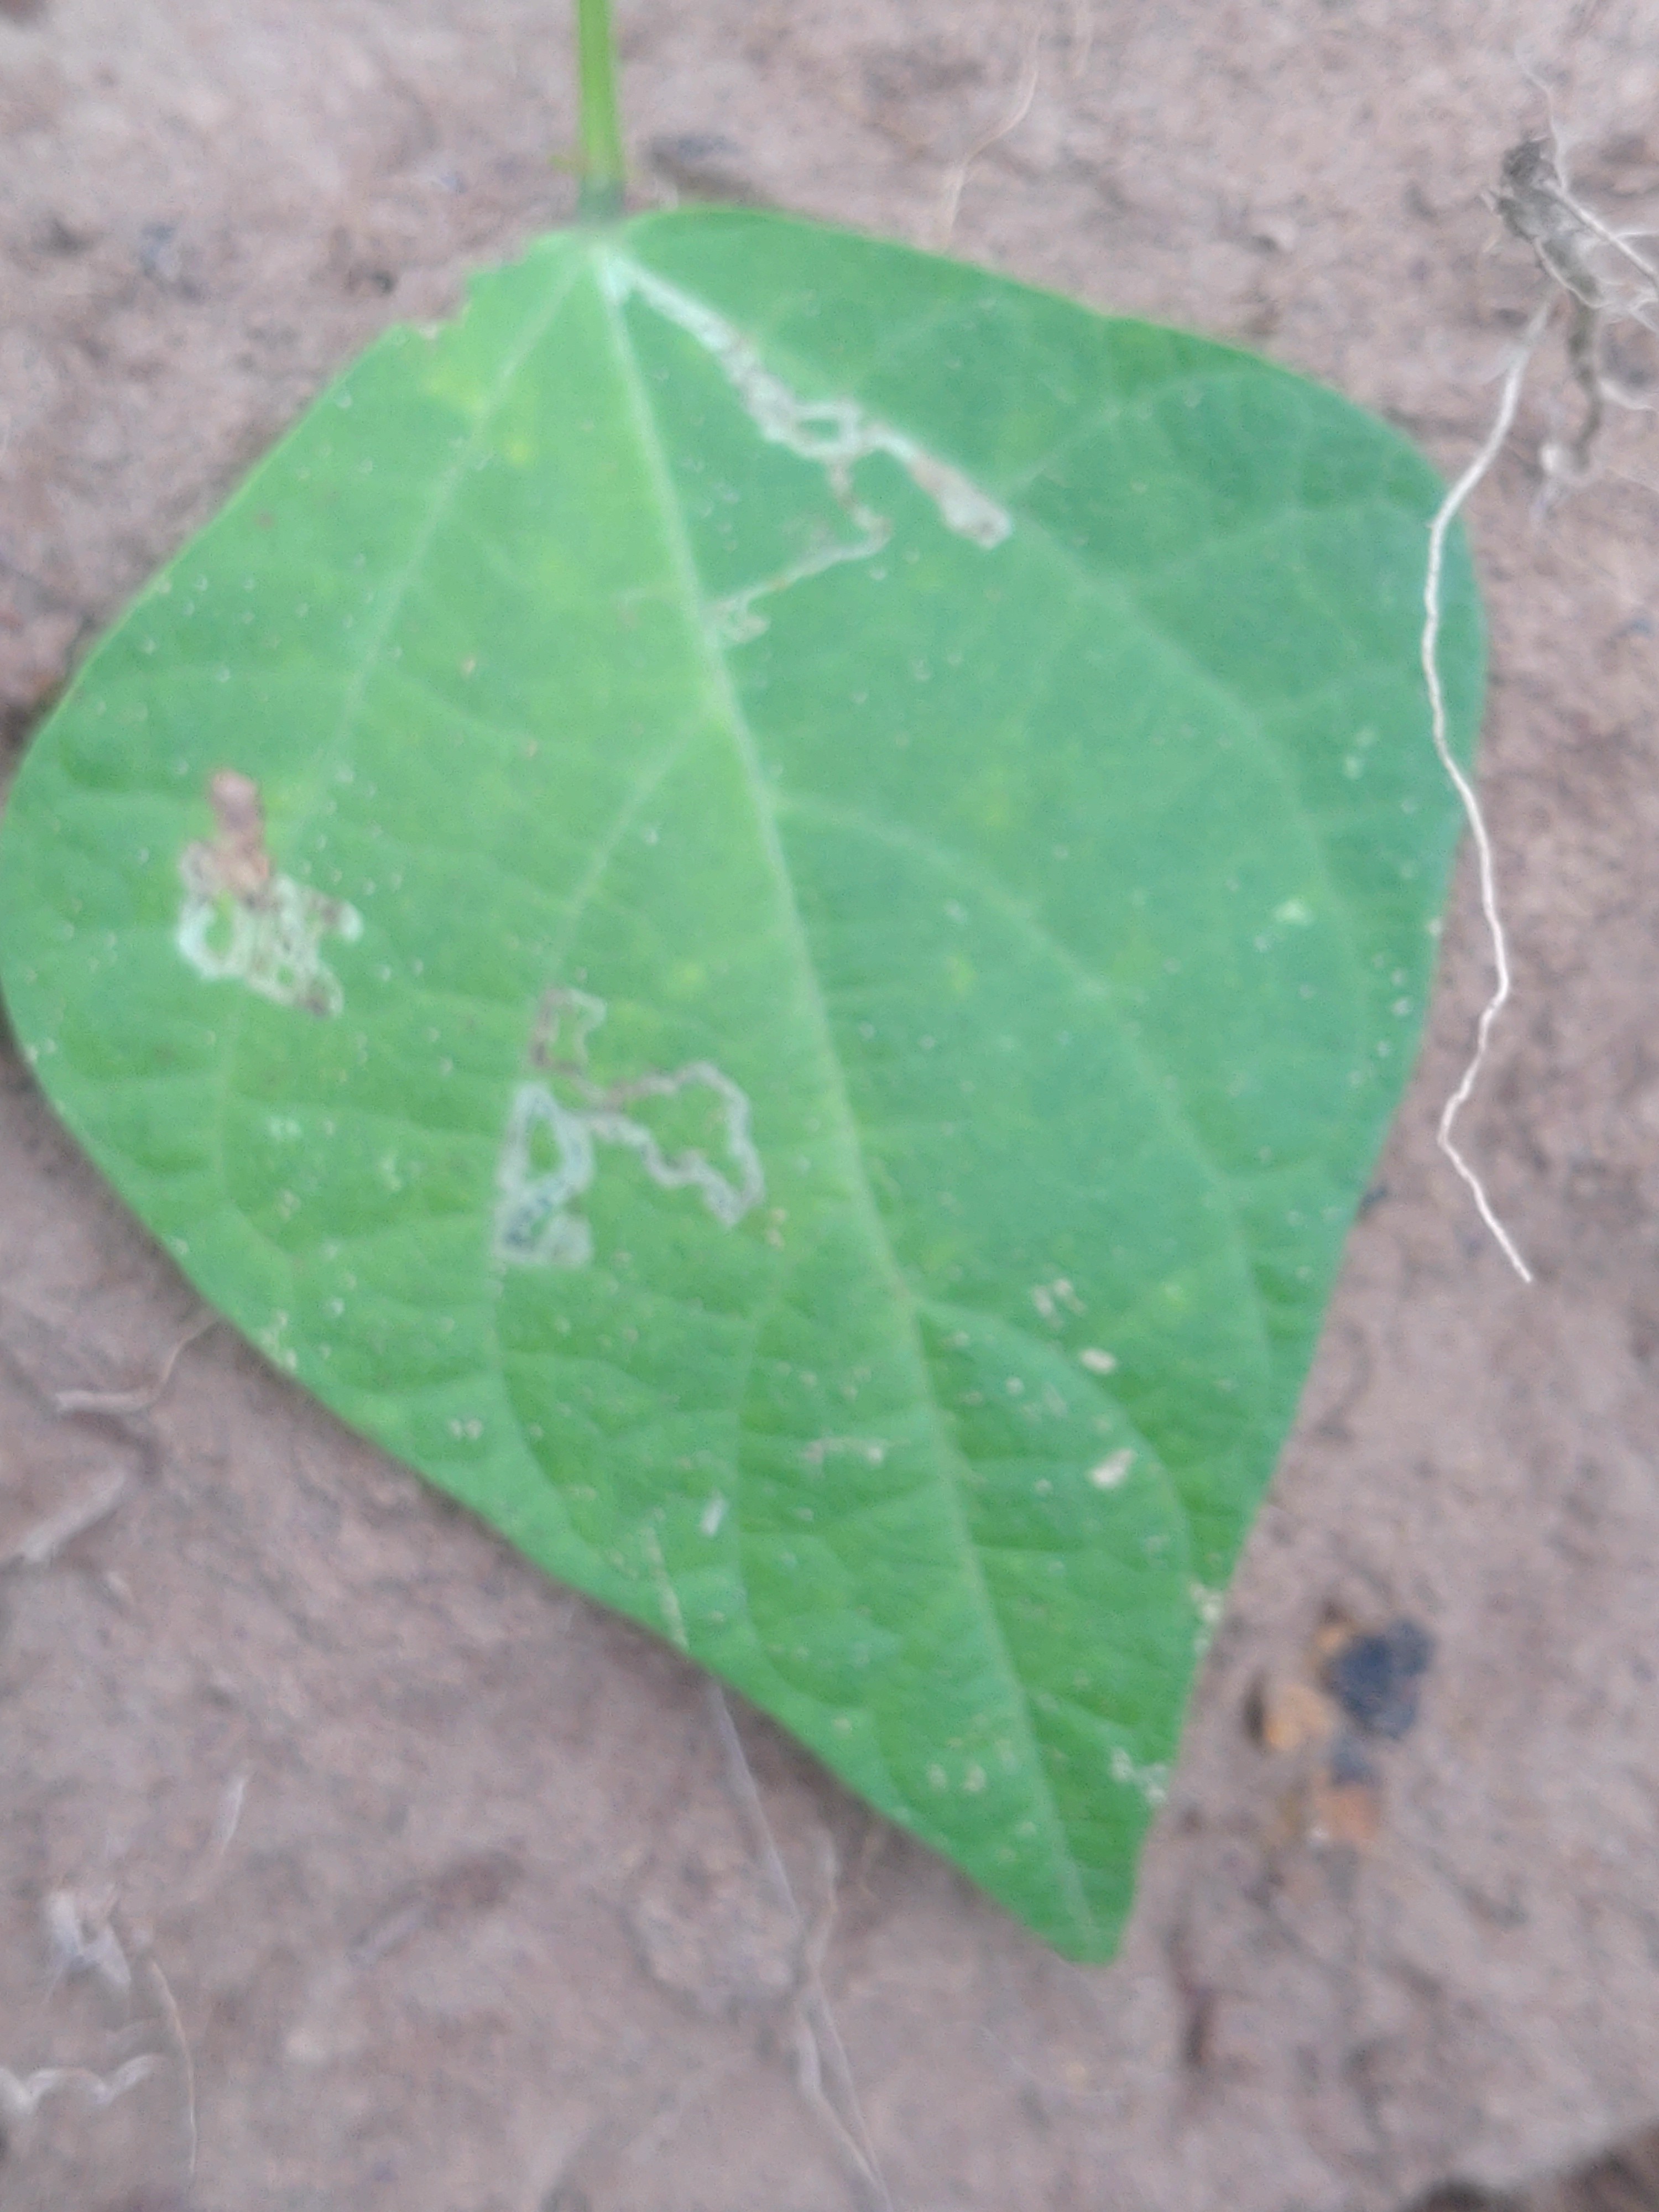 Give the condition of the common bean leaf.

anthracnose
